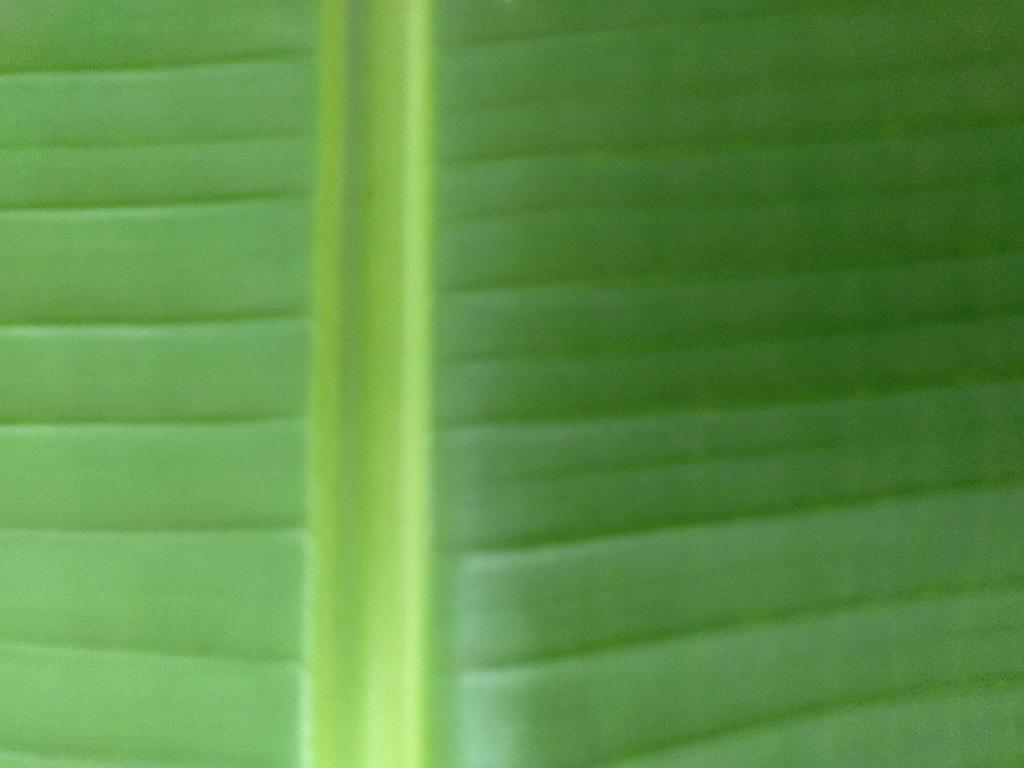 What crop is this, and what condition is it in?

banana, healthy
